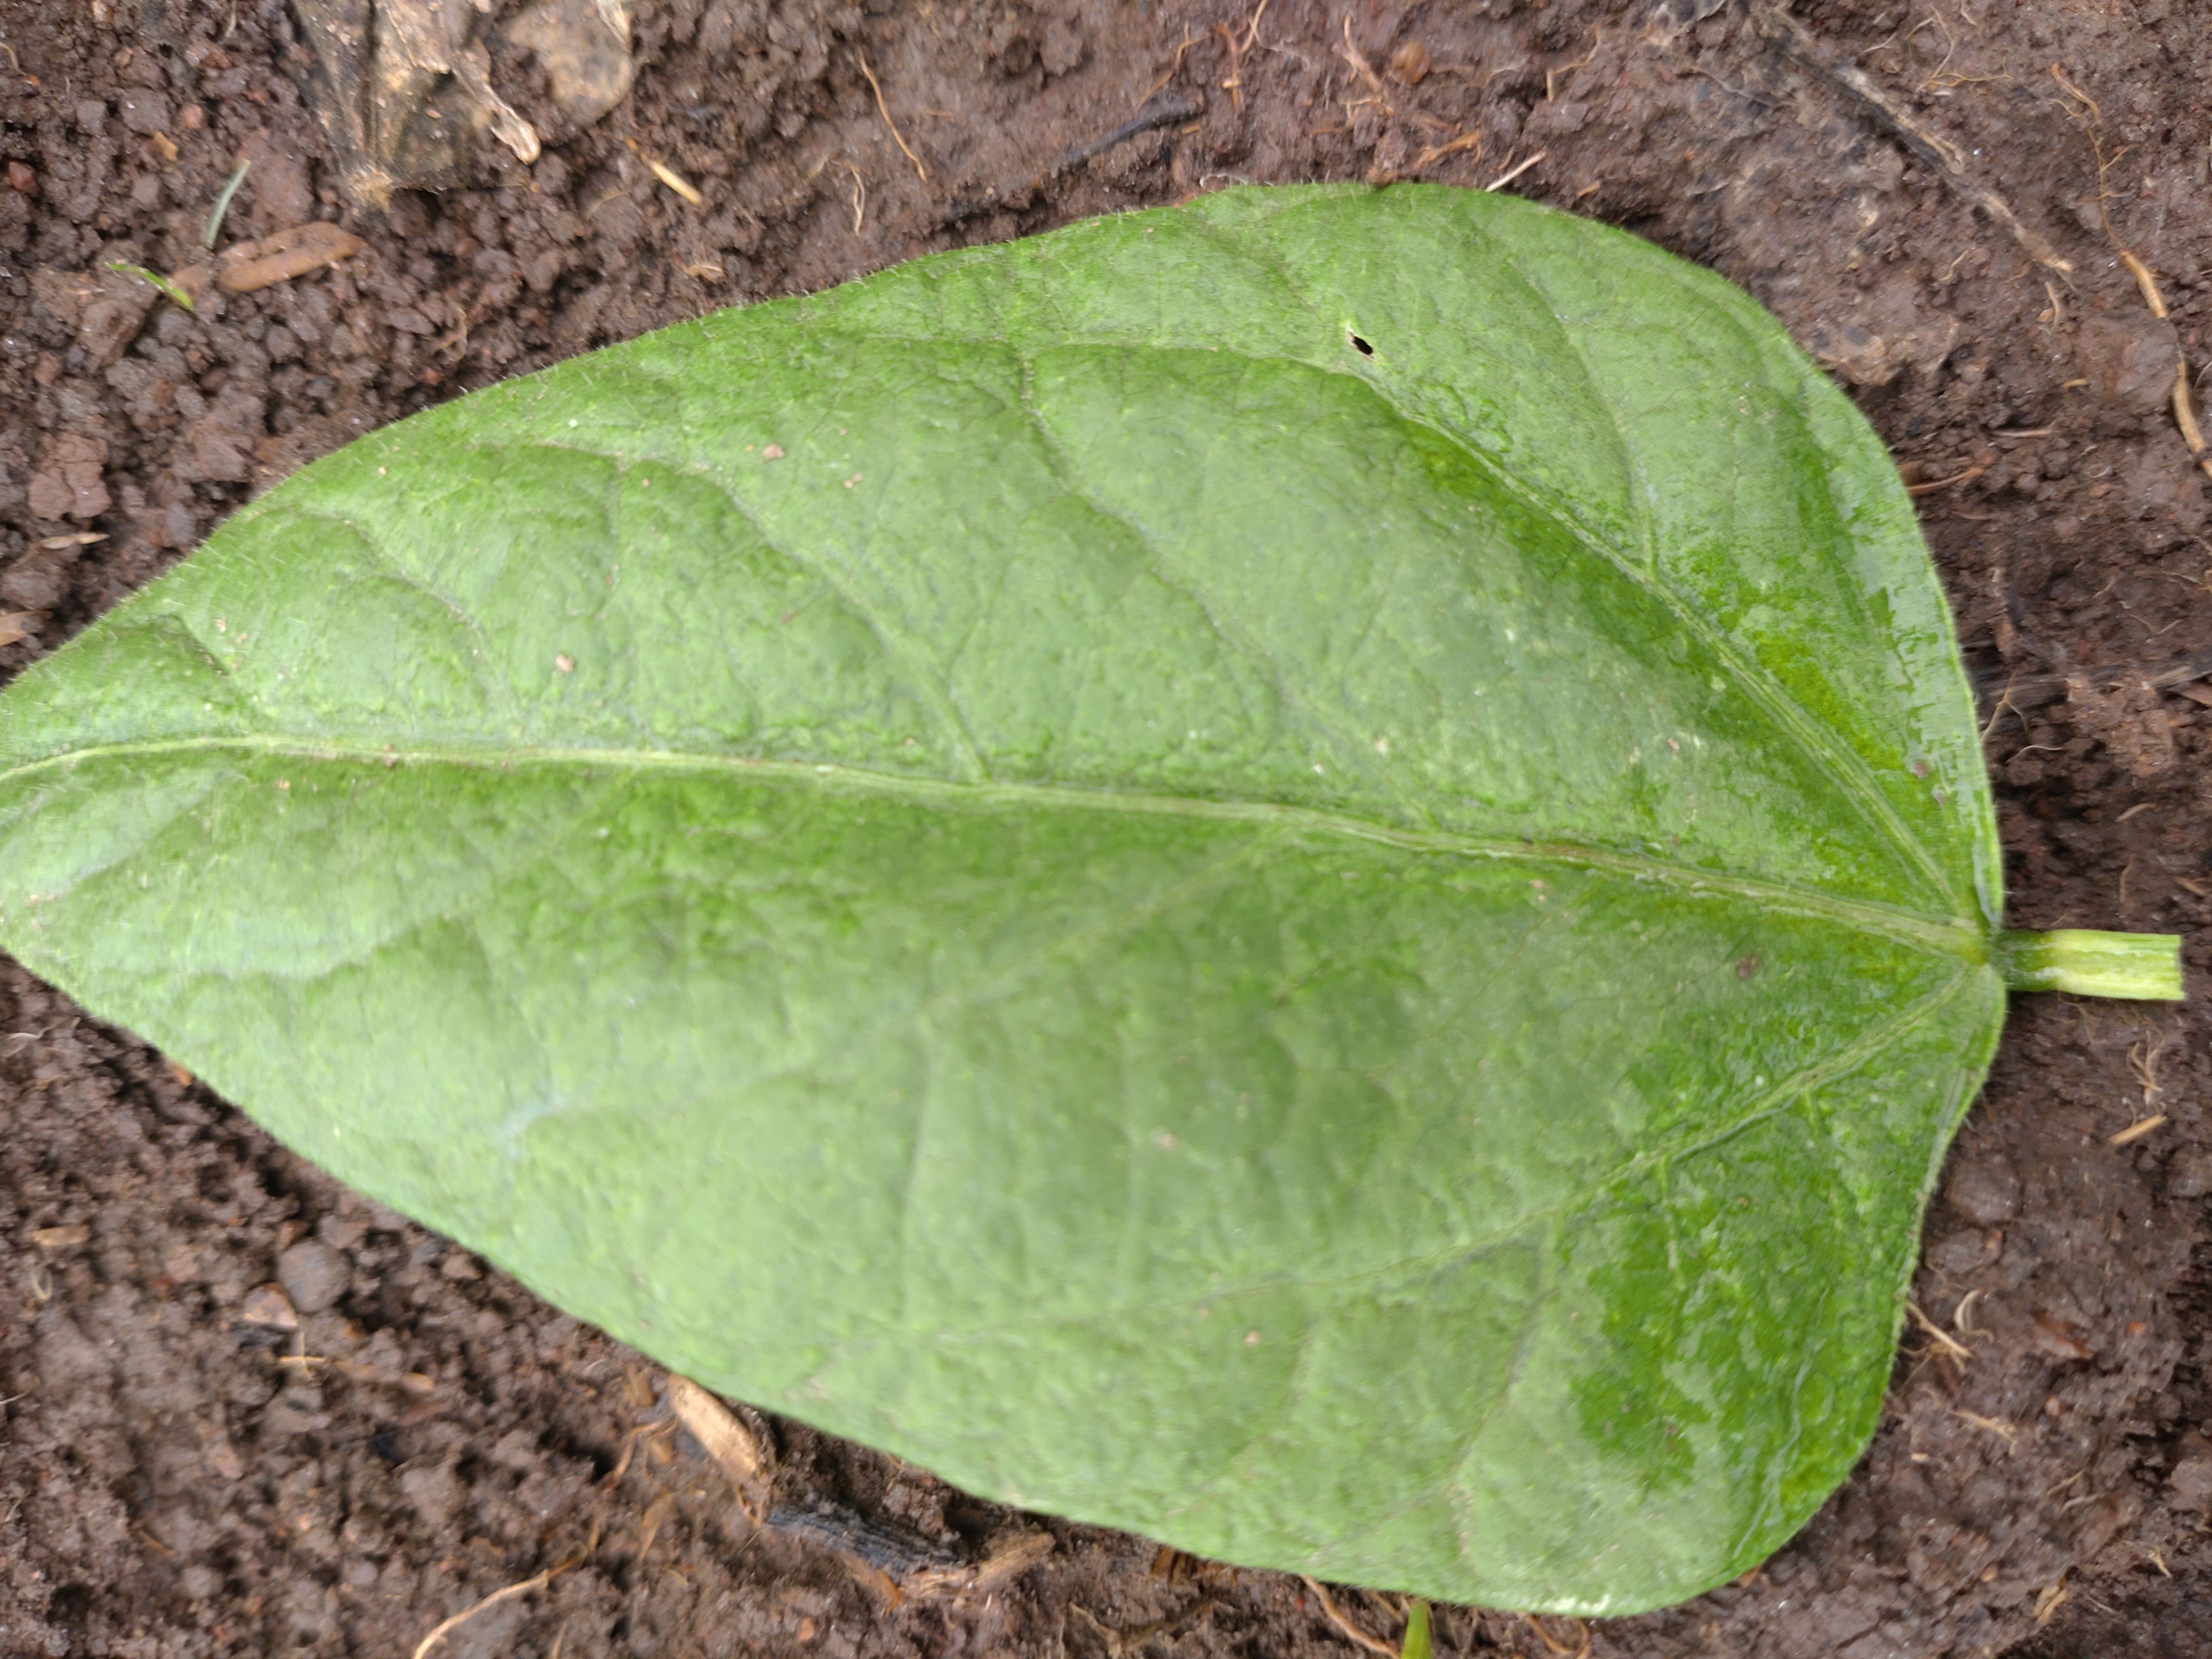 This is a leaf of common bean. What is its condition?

healthy
